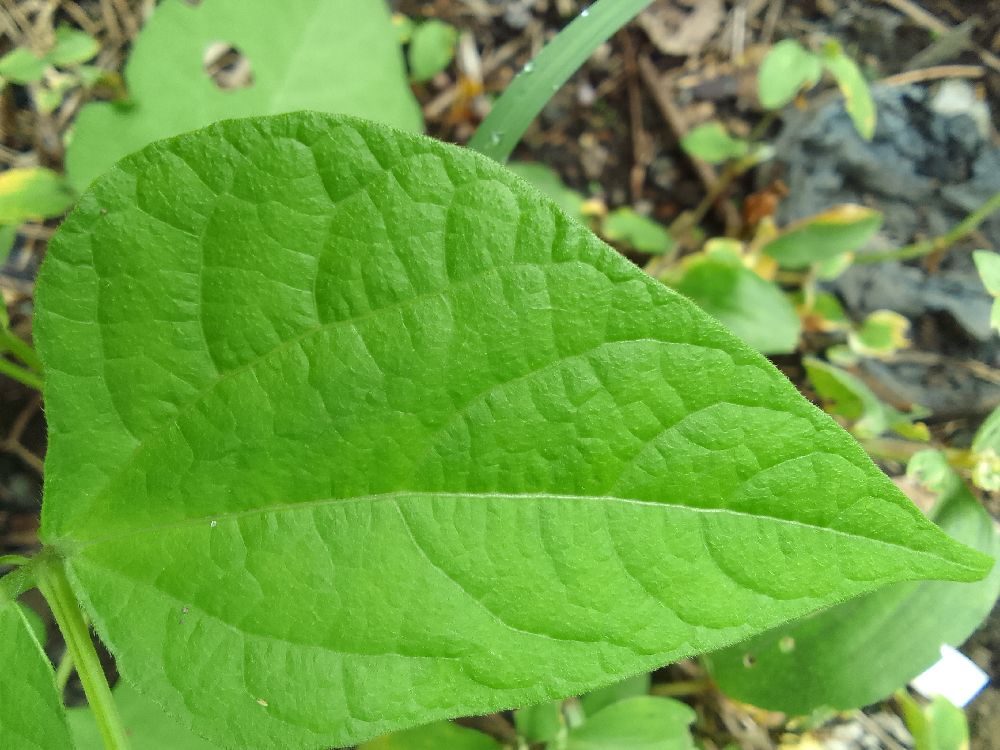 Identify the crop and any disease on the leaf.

common bean, healthy
